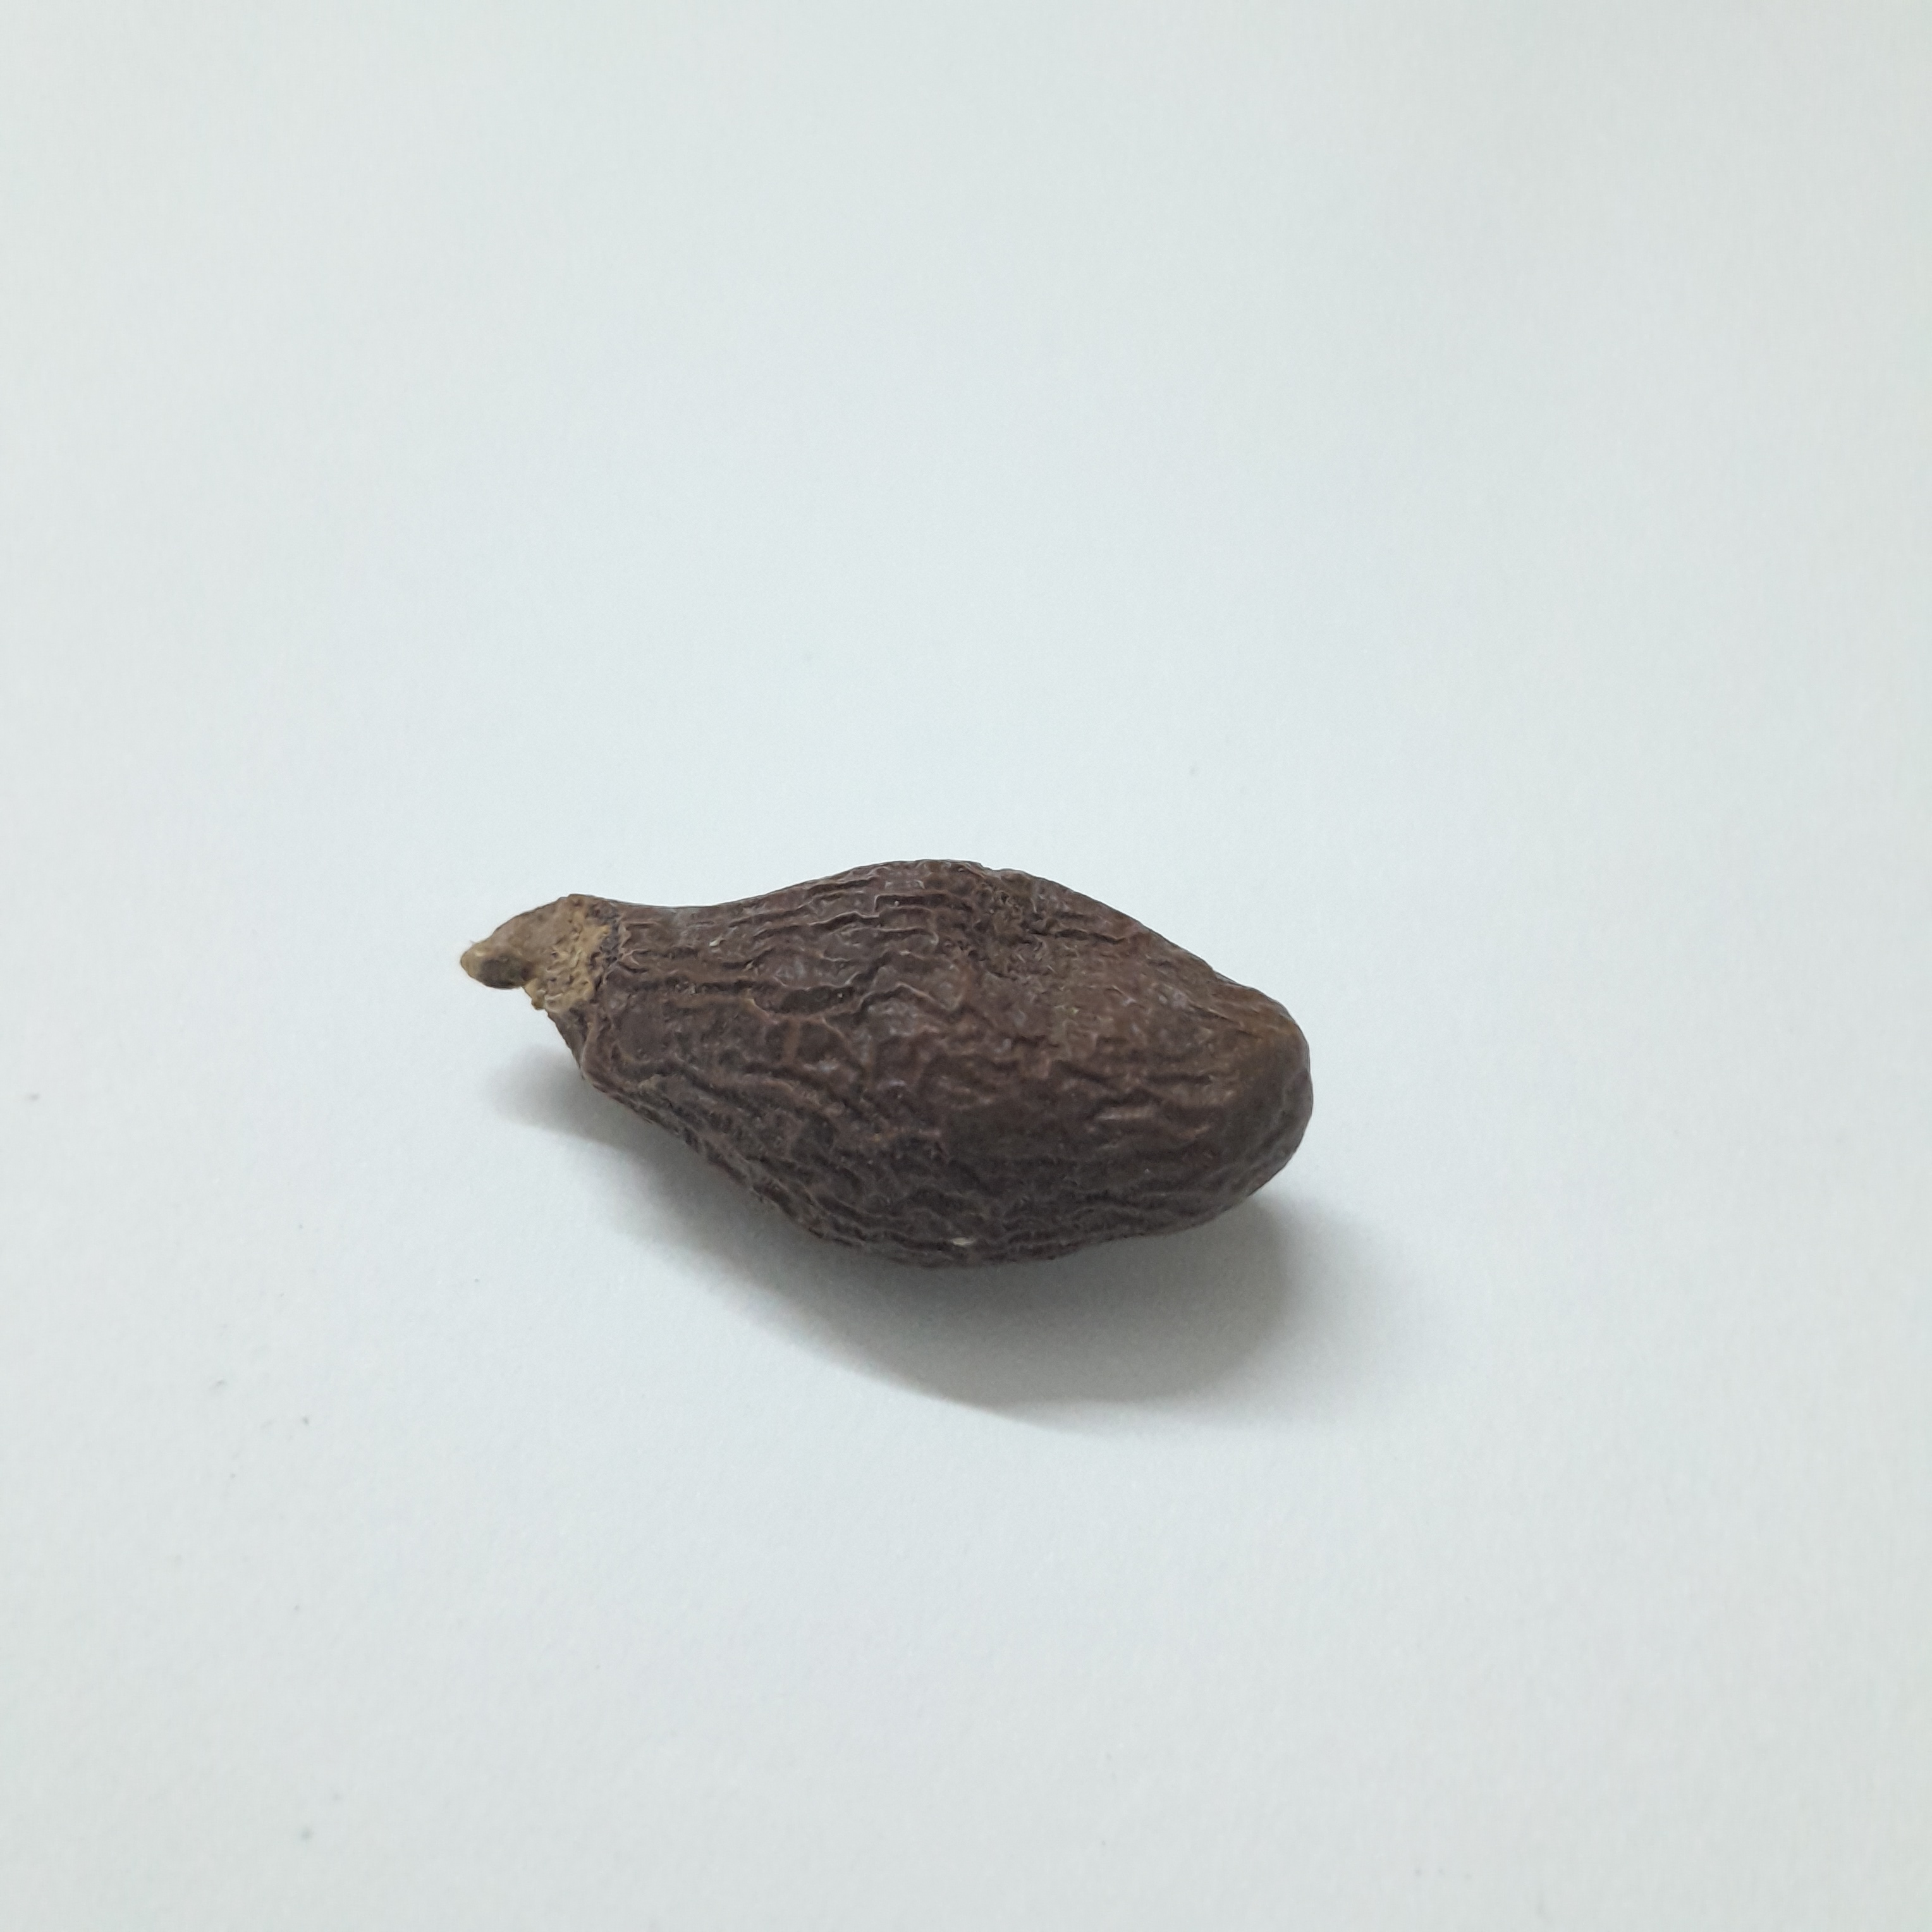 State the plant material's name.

niranjanphal
